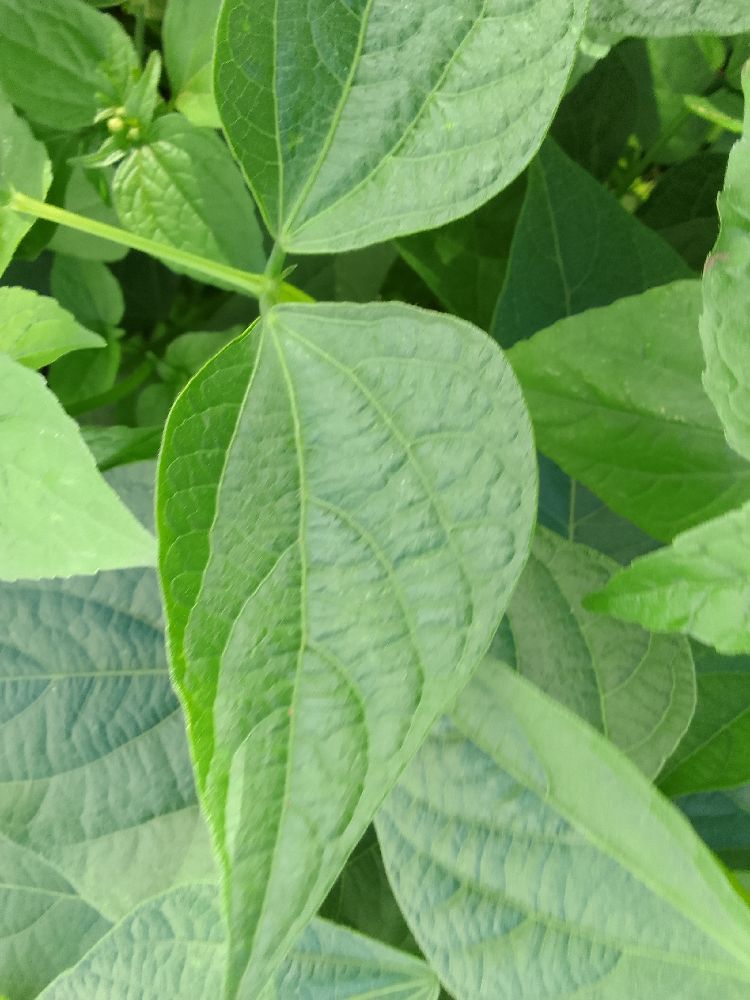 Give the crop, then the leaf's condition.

common bean, healthy
